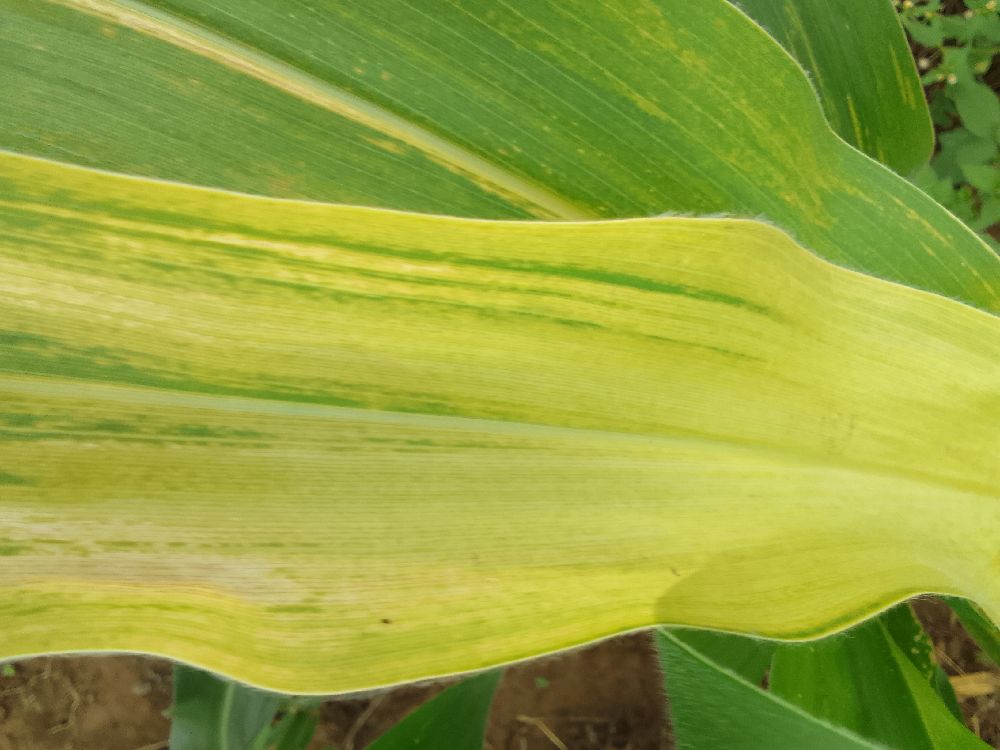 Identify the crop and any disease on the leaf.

maize, maize lethal necrosis
